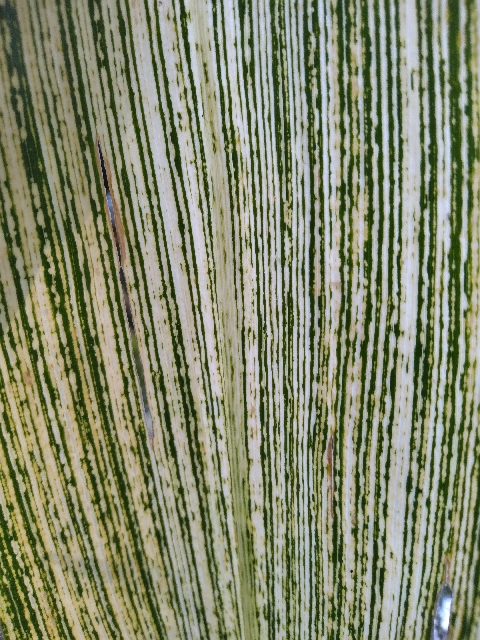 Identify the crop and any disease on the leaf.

maize, maize streak virus
